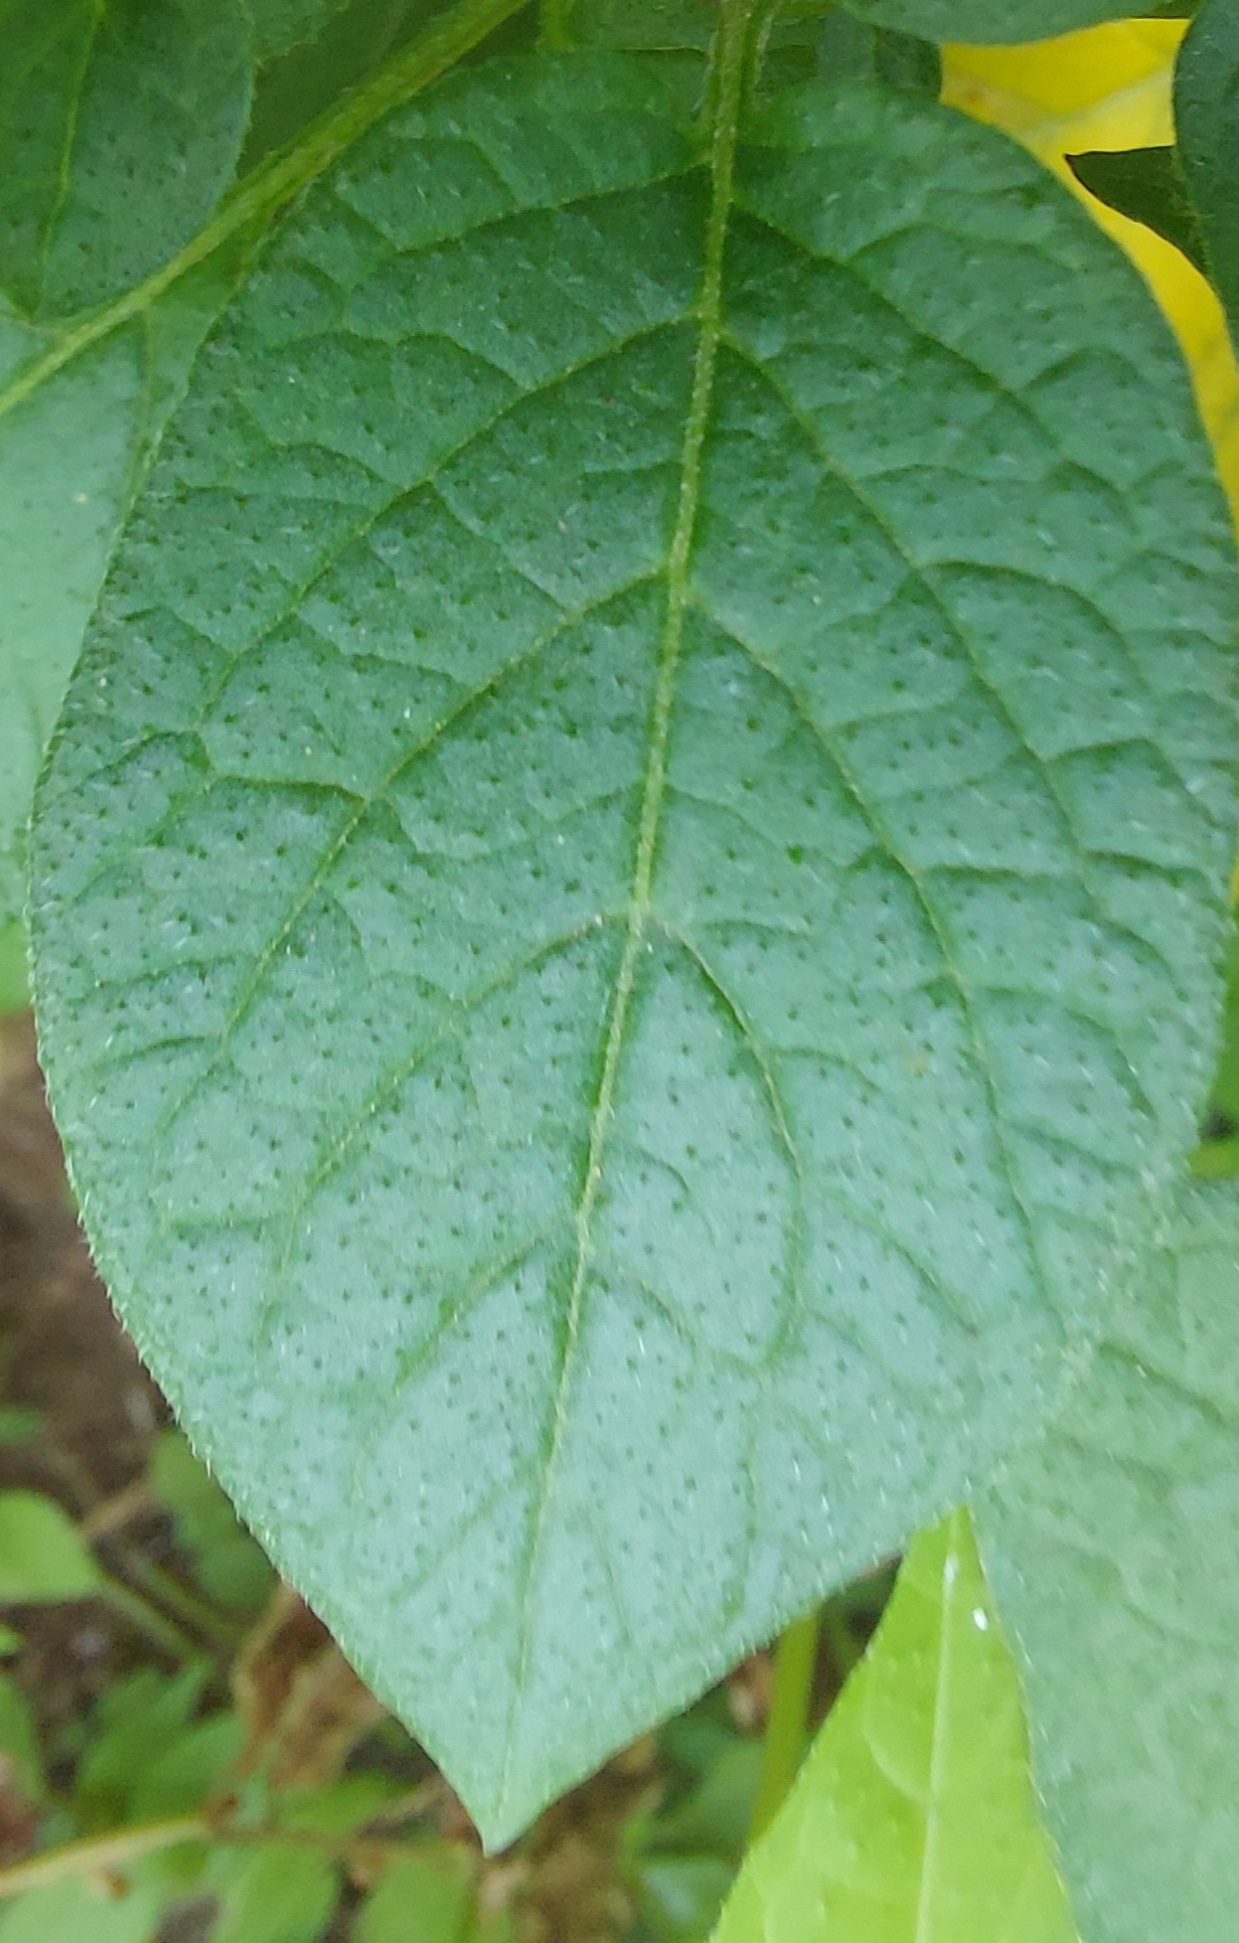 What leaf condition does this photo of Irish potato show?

healthy
